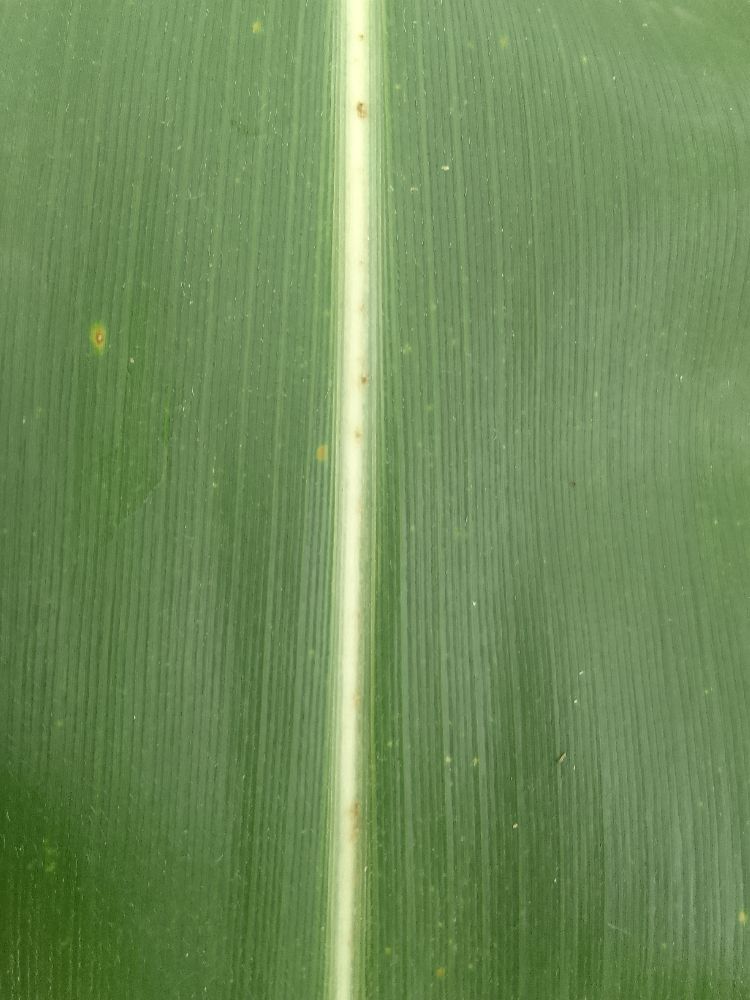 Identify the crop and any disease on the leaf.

maize, healthy
